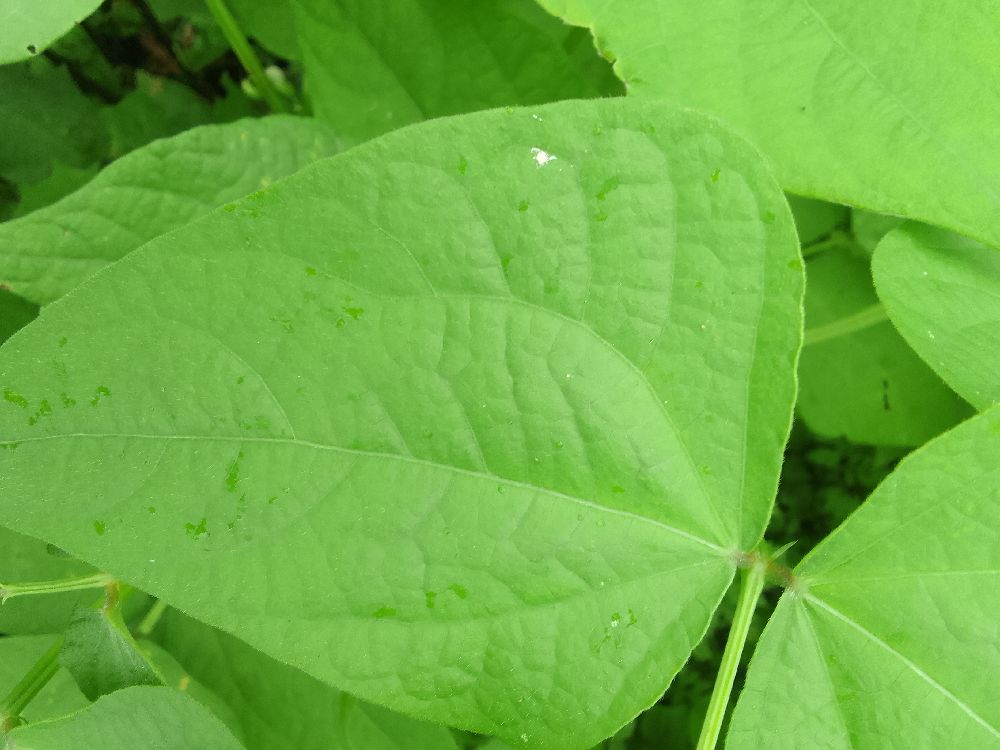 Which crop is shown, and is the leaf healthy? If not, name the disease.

common bean, healthy
